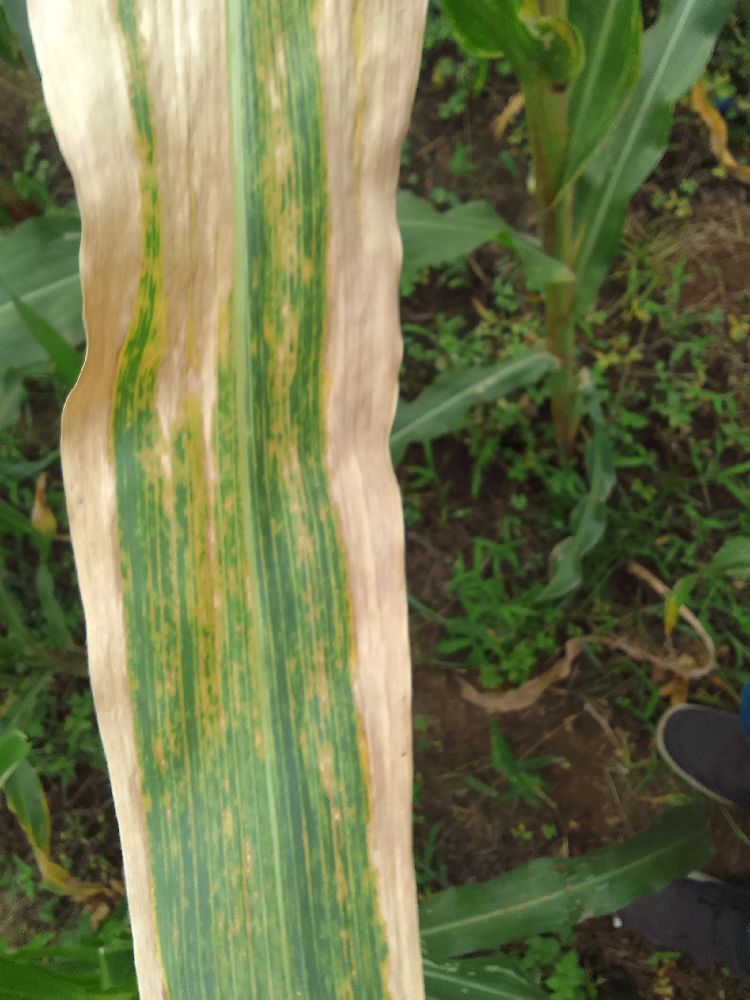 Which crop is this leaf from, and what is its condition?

maize, maize lethal necrosis
